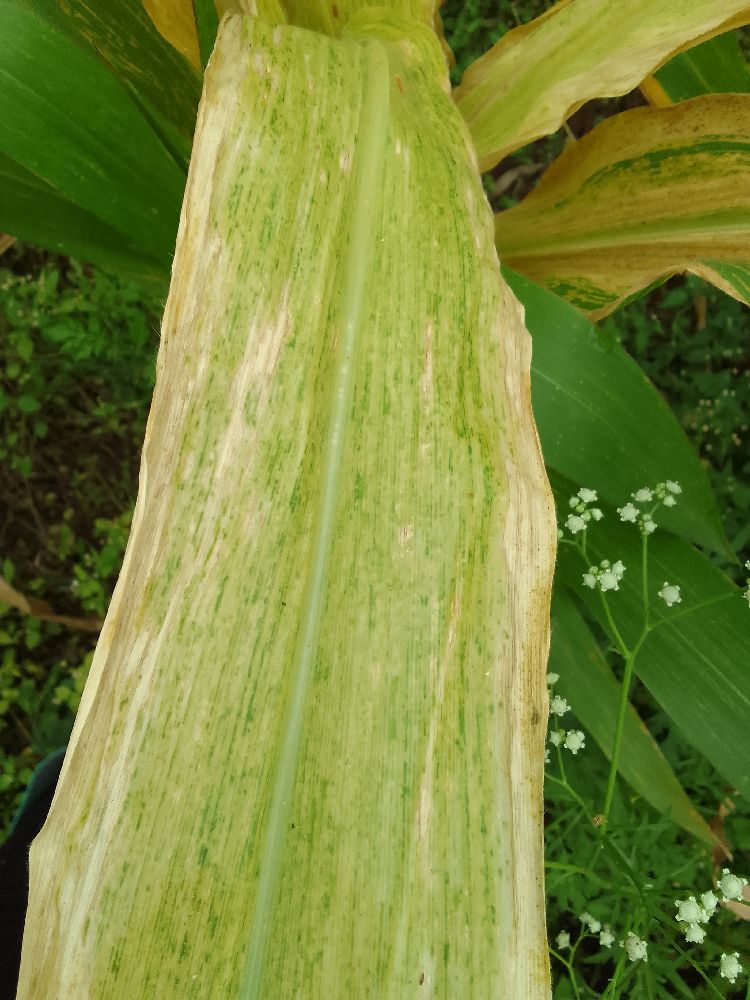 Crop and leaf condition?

maize, maize lethal necrosis
